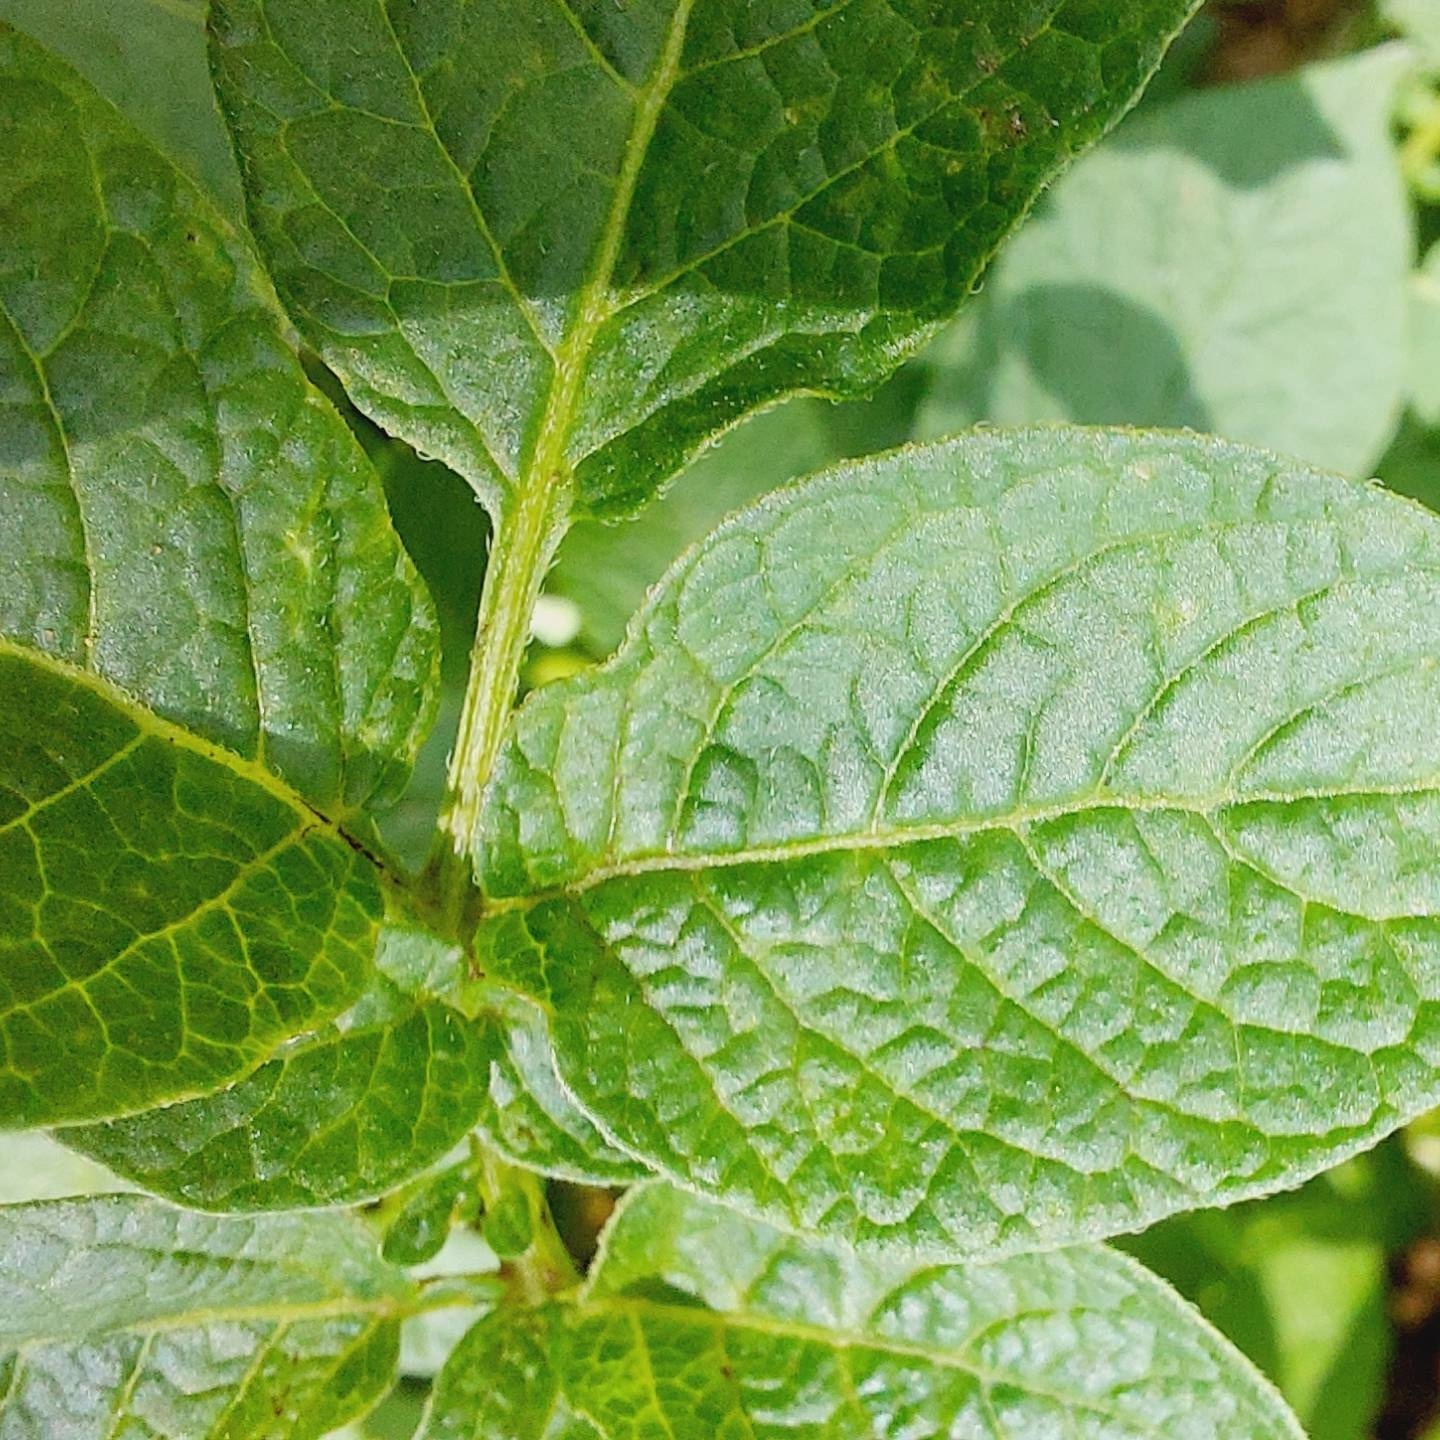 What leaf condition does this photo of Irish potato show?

healthy
